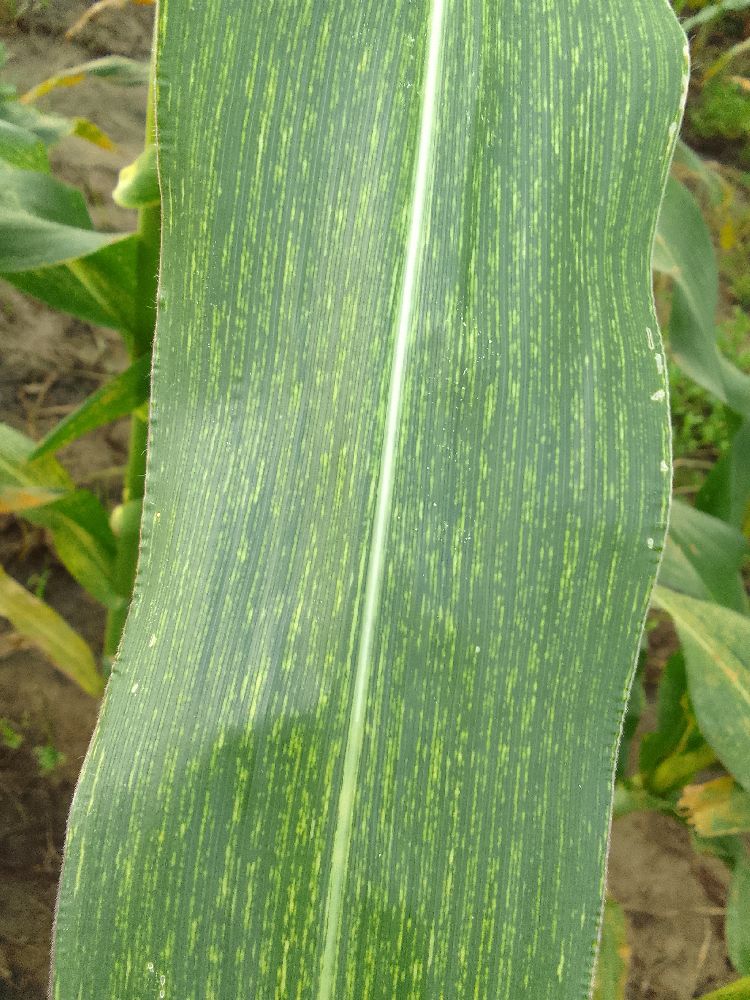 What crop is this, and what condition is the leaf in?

maize, maize streak virus
